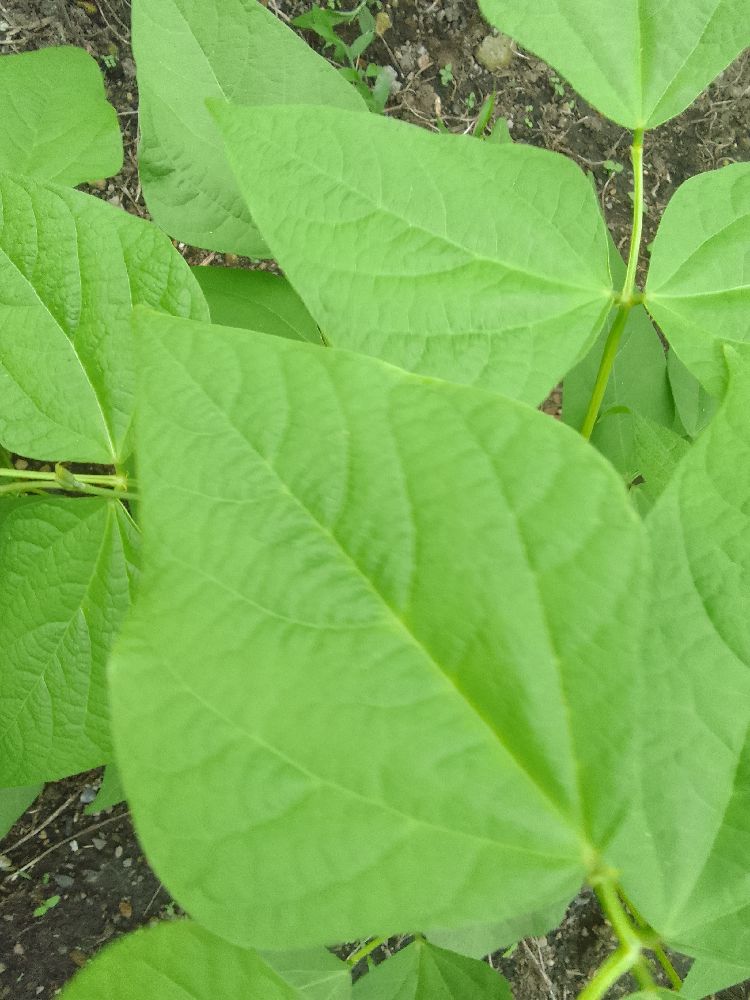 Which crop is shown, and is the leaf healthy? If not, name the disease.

common bean, healthy
